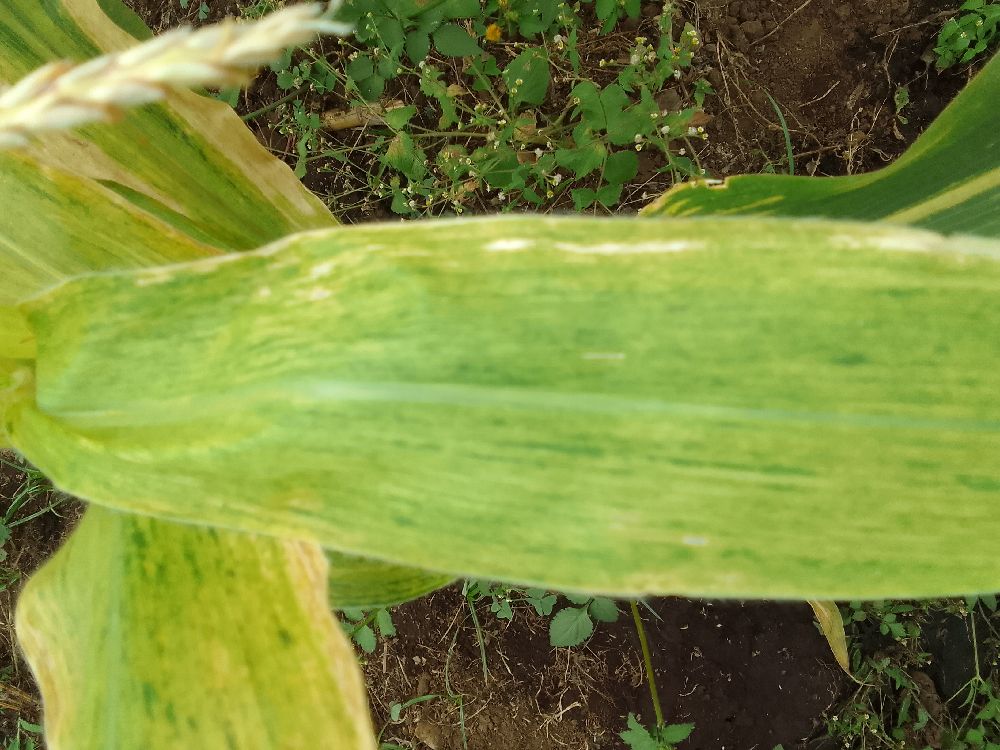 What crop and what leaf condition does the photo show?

maize, maize lethal necrosis
